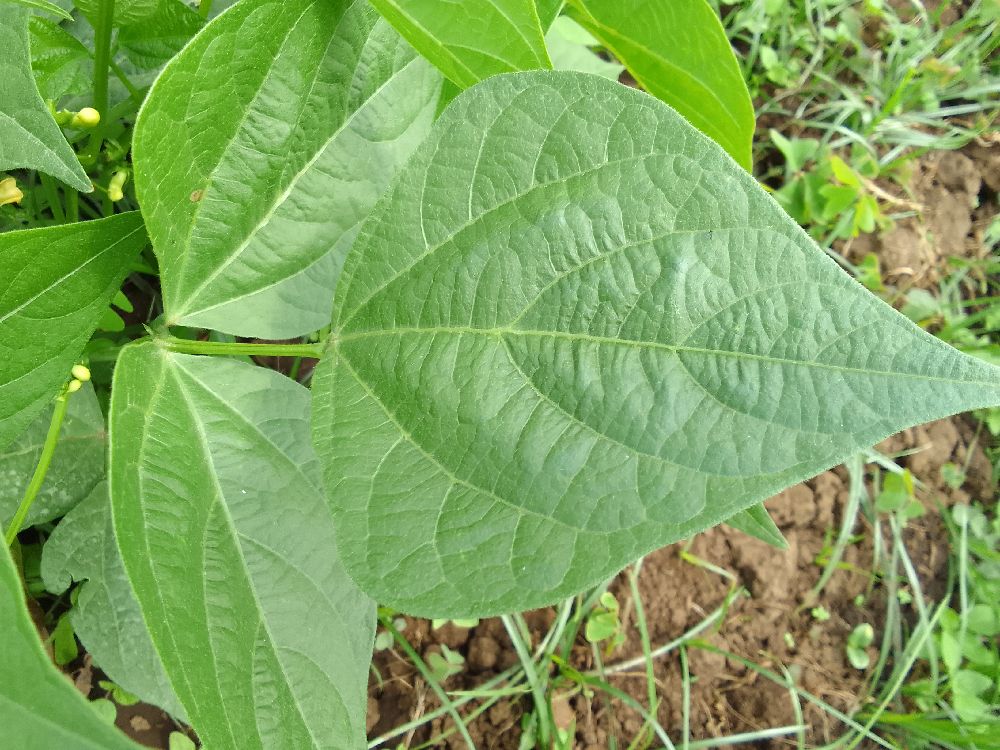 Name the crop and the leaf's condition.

common bean, healthy
